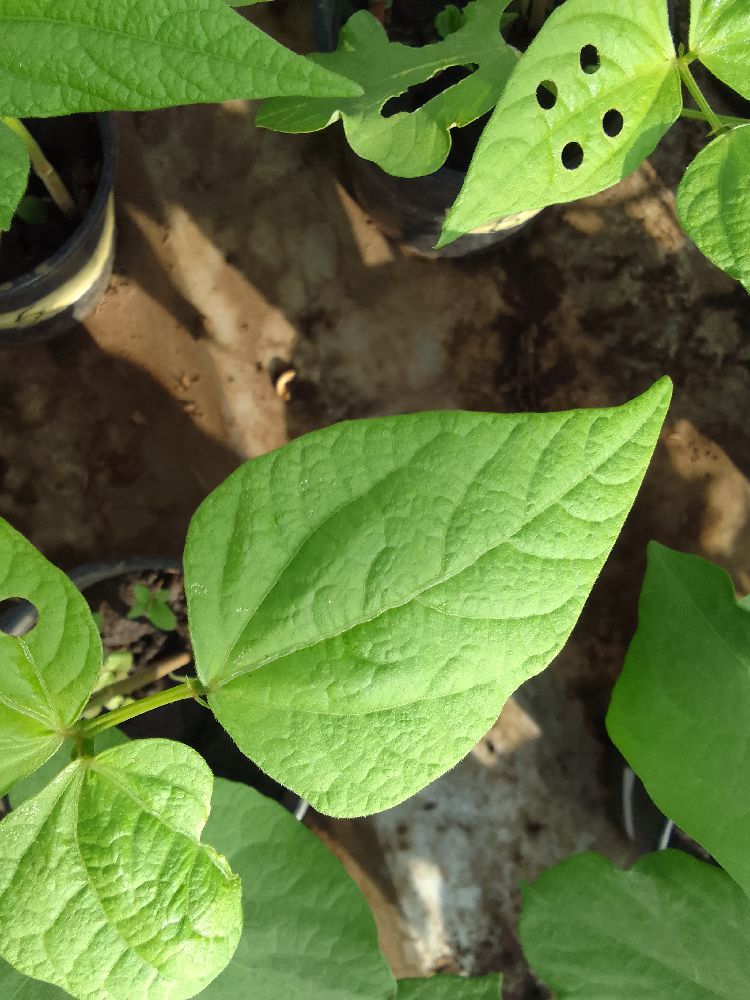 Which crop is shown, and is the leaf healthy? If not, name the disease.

common bean, healthy
